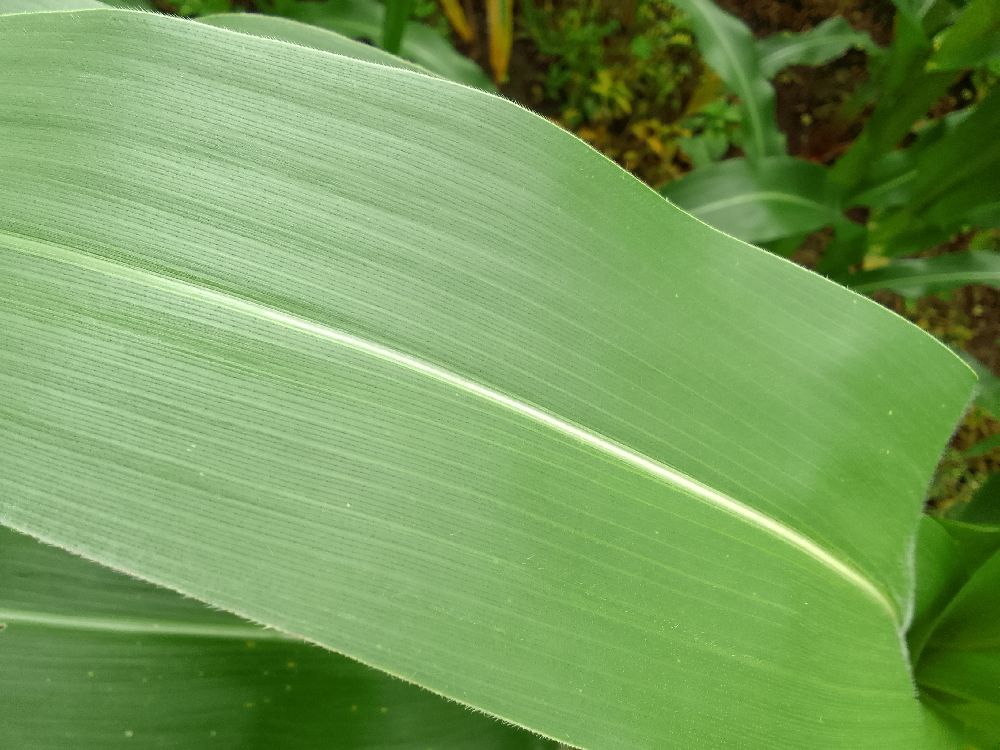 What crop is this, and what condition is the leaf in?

maize, healthy
